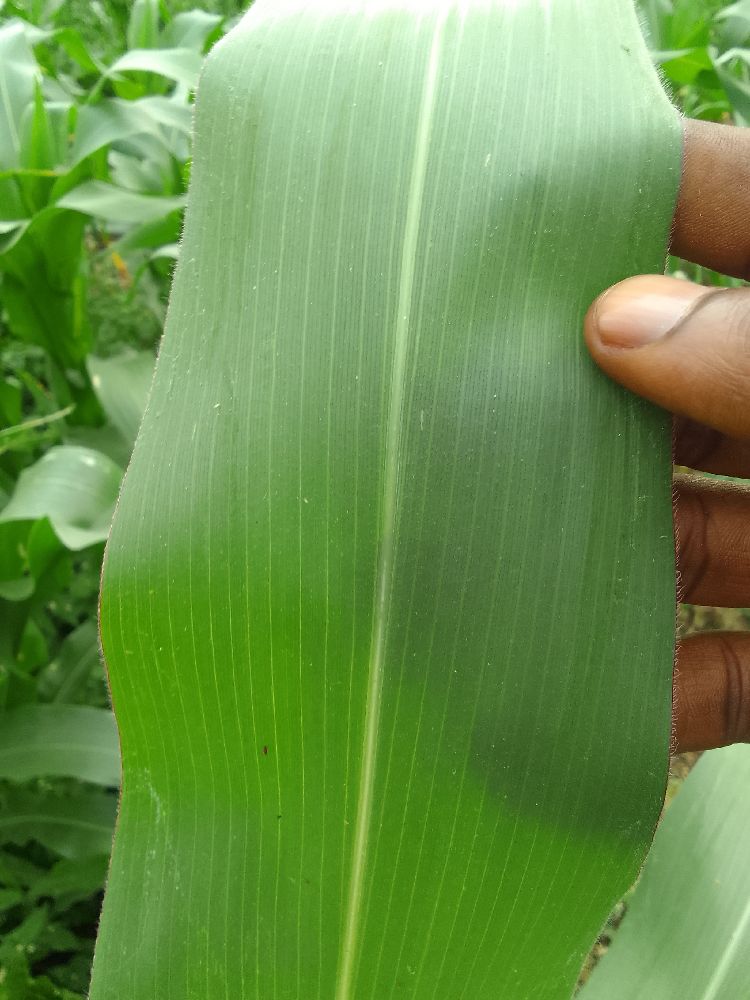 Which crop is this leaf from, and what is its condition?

maize, healthy
